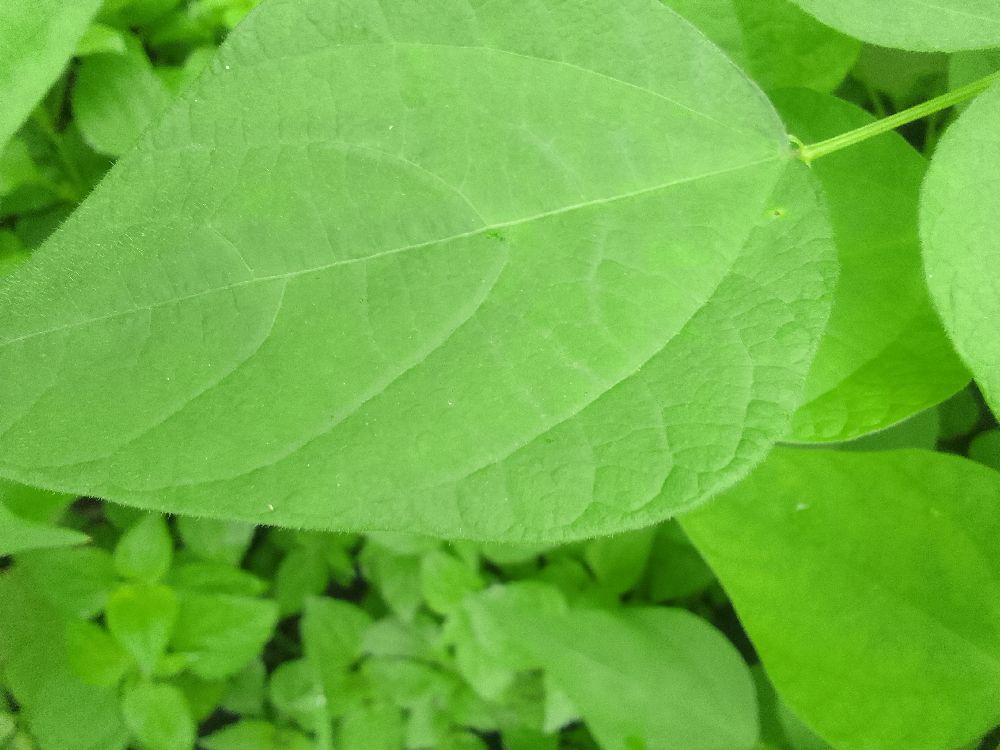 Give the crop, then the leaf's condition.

common bean, healthy
